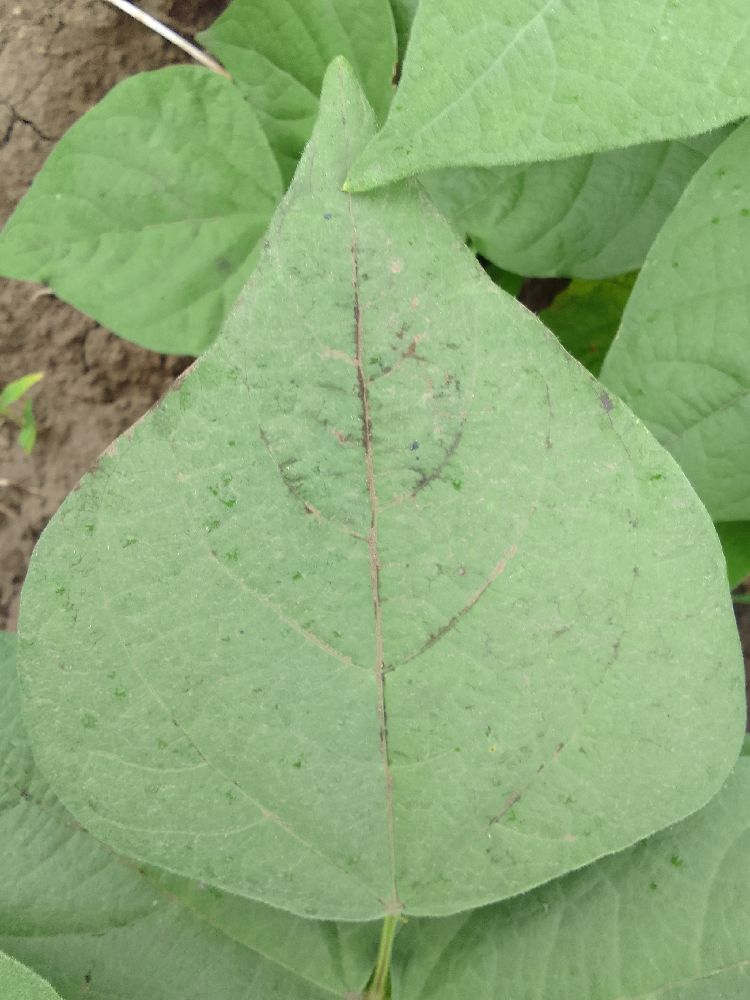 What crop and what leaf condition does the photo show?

common bean, healthy
